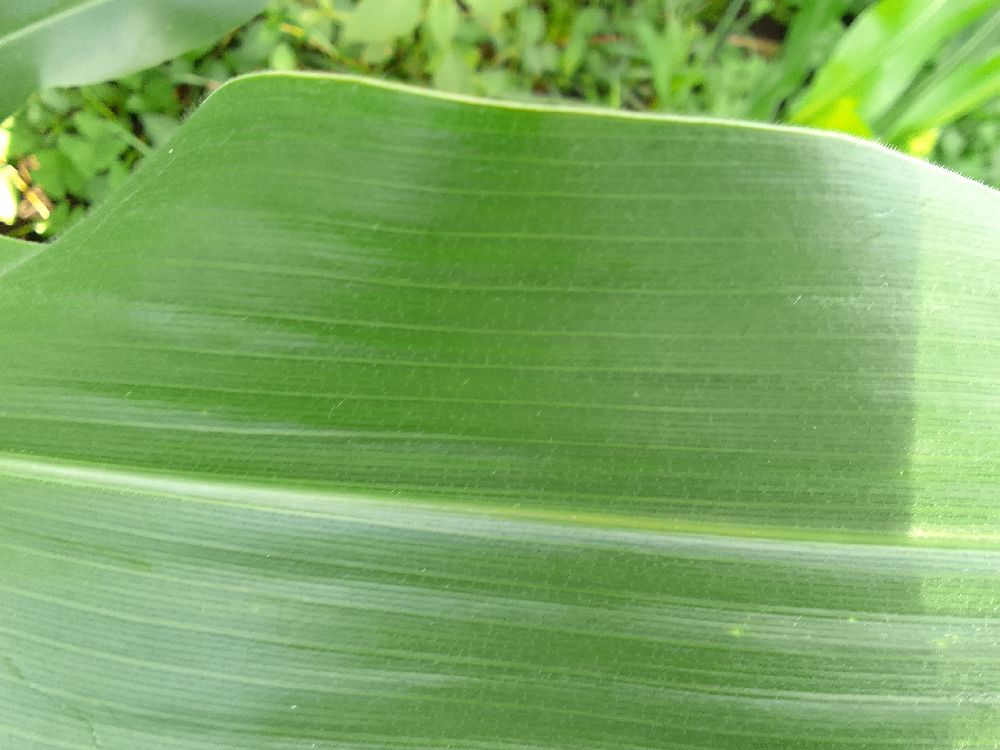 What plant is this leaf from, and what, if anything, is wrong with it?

maize, healthy
